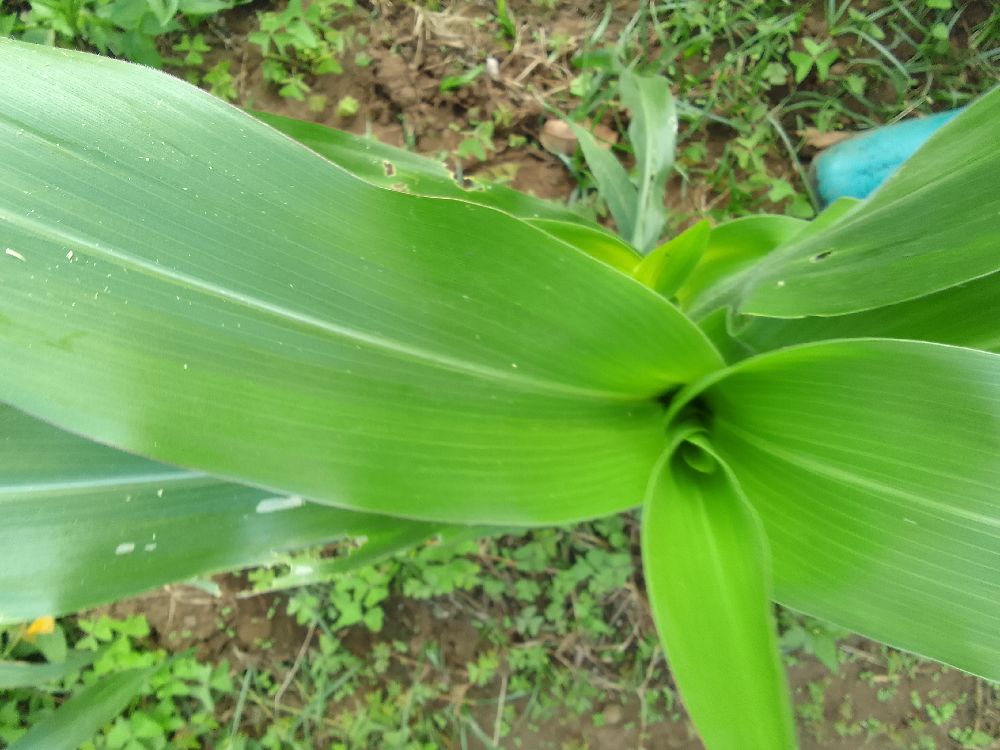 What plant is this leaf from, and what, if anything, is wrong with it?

maize, healthy
